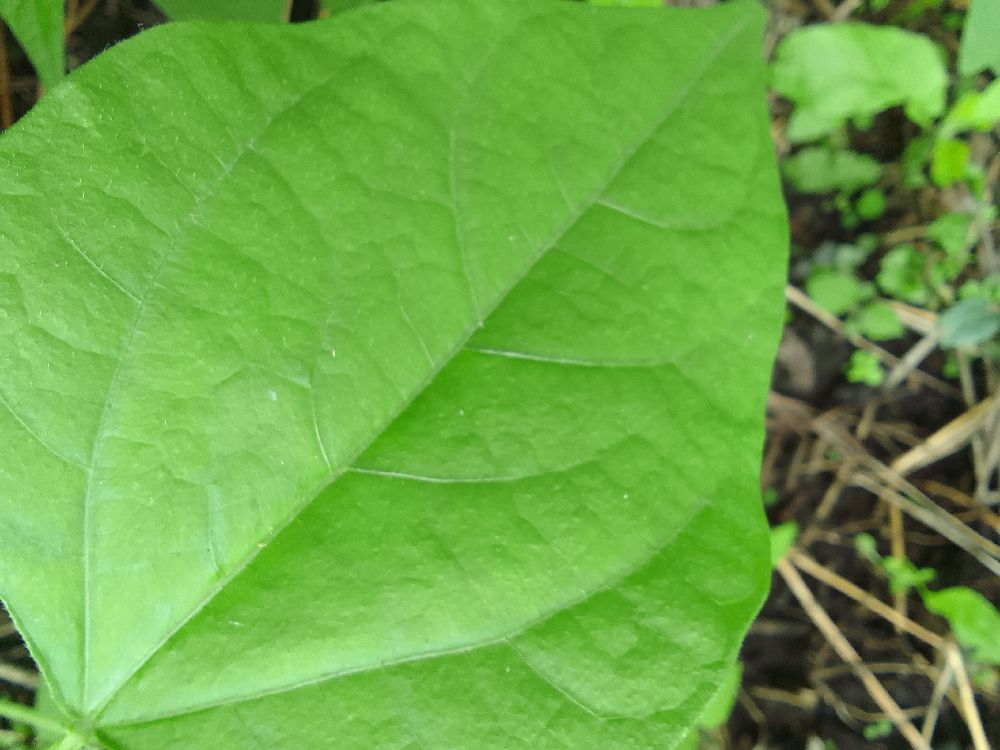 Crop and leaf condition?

common bean, healthy
